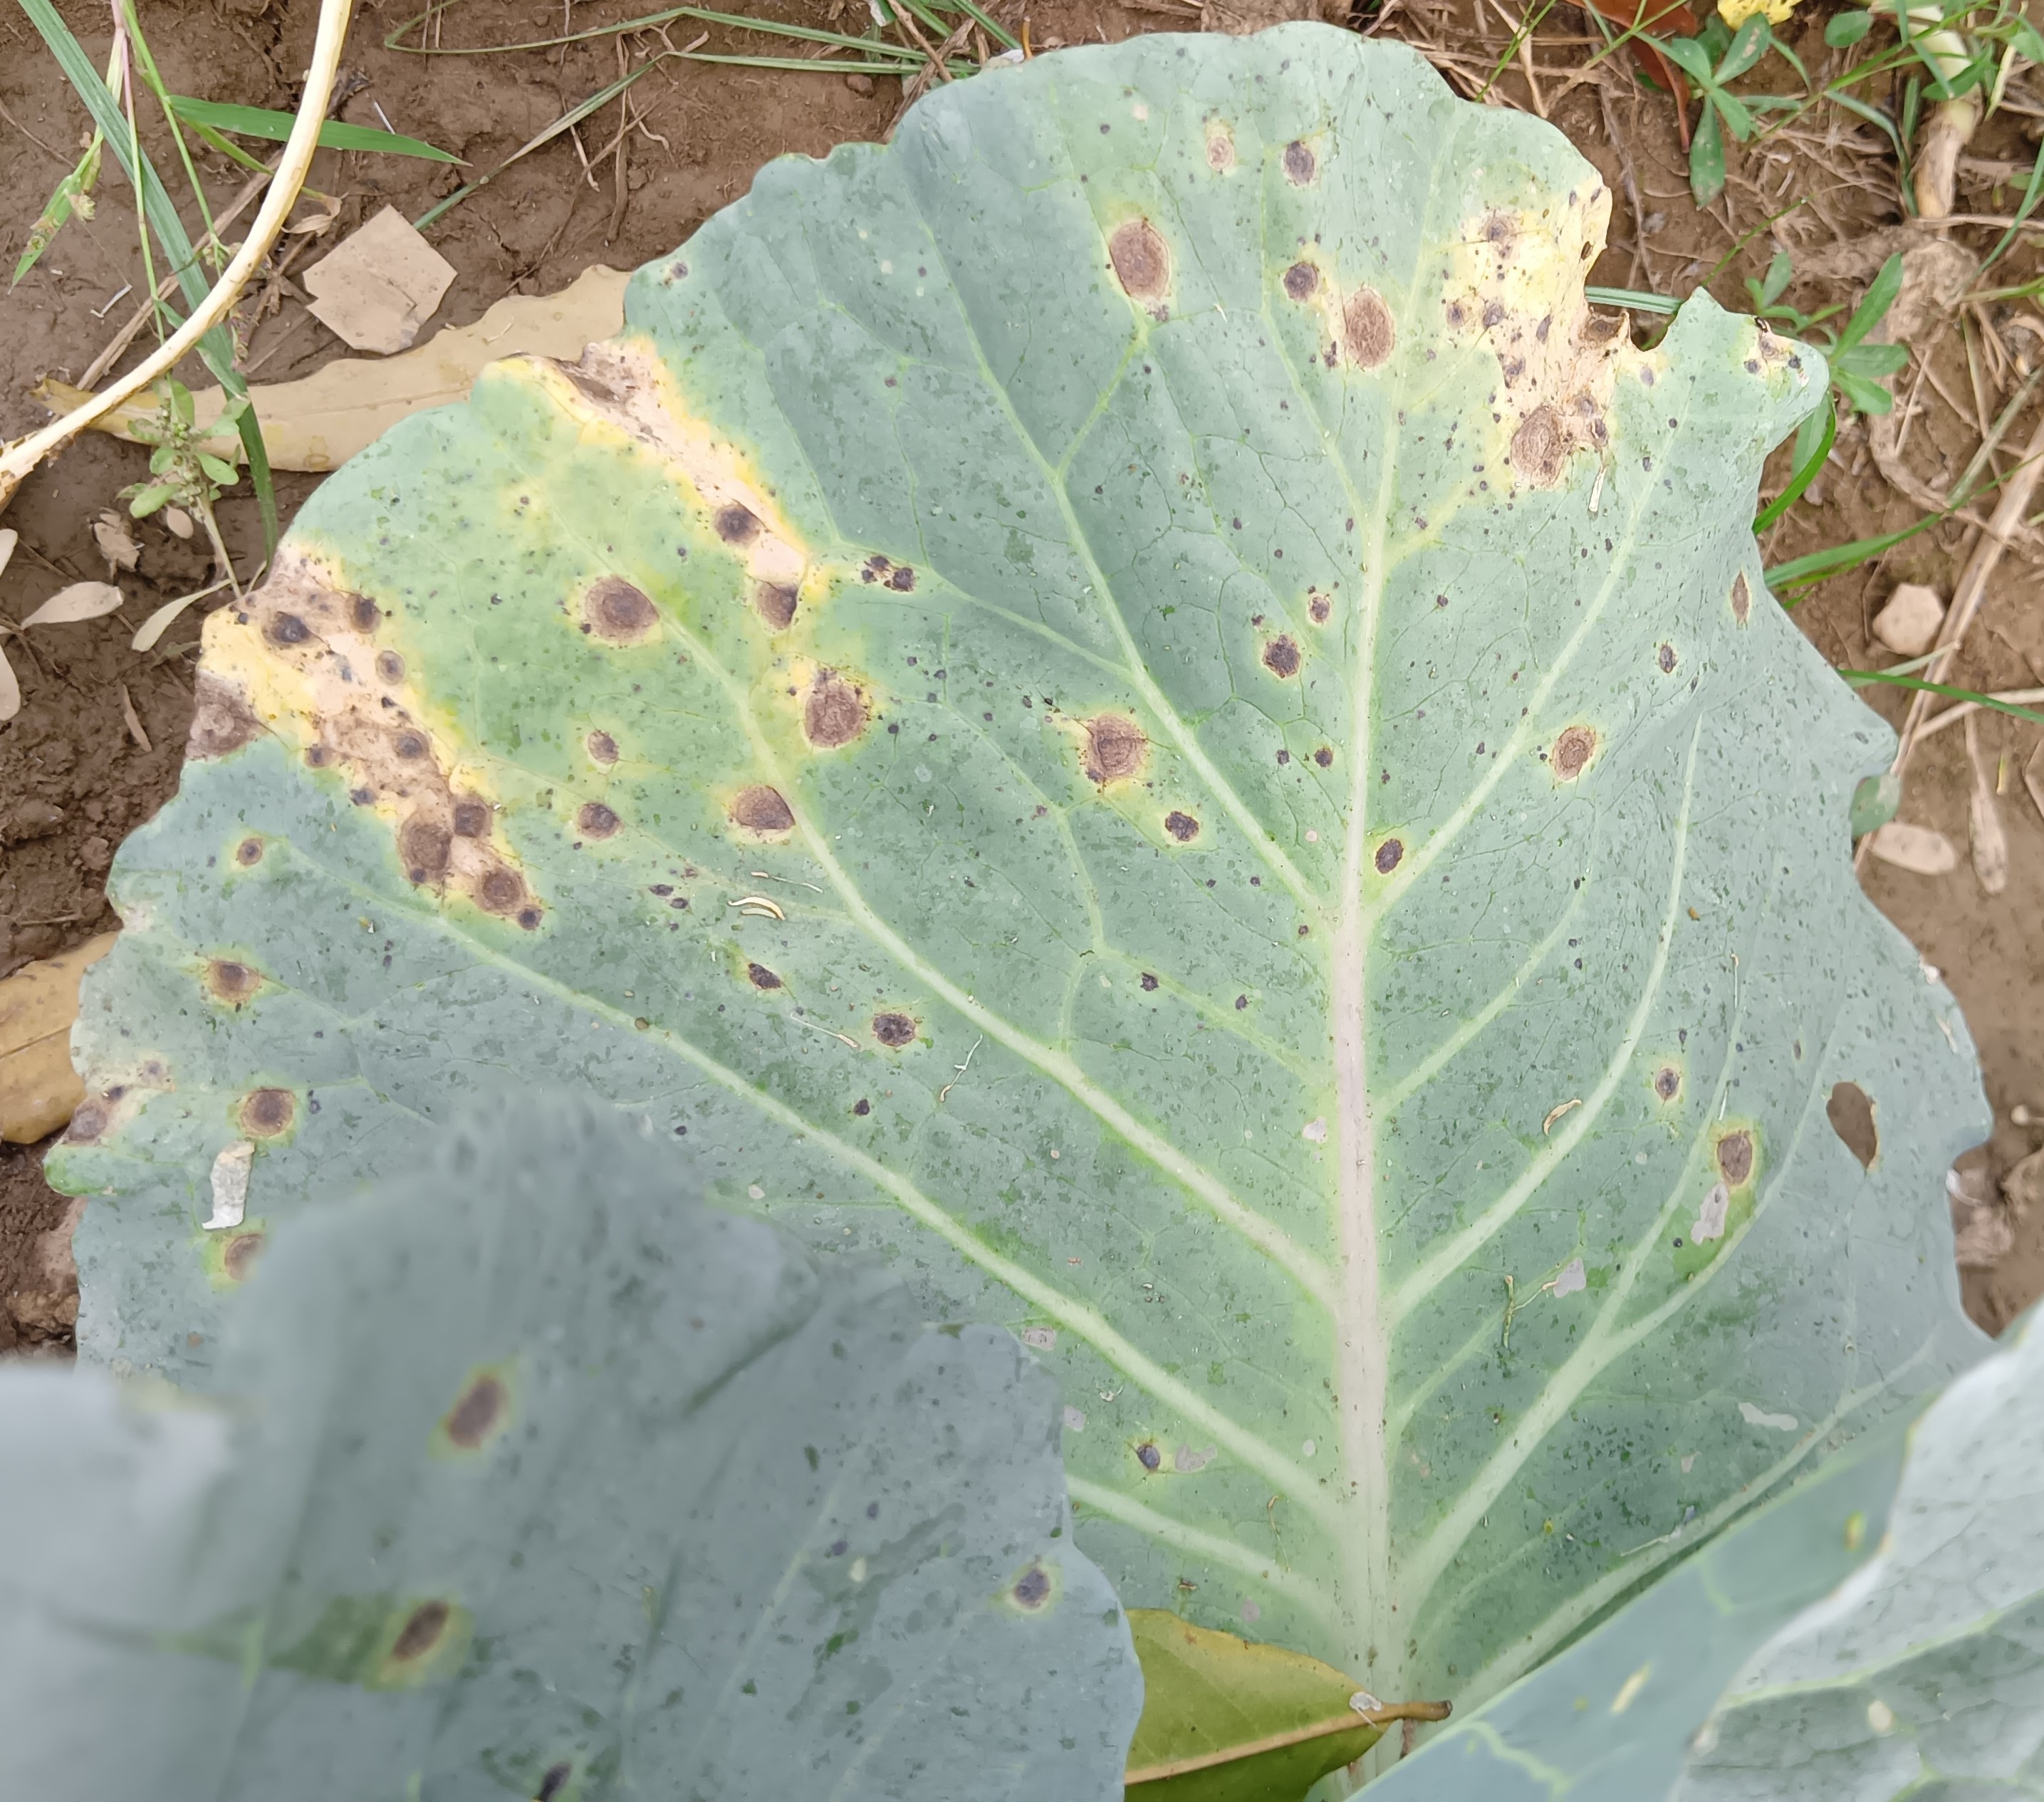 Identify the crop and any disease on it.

cabbage, alternaria
